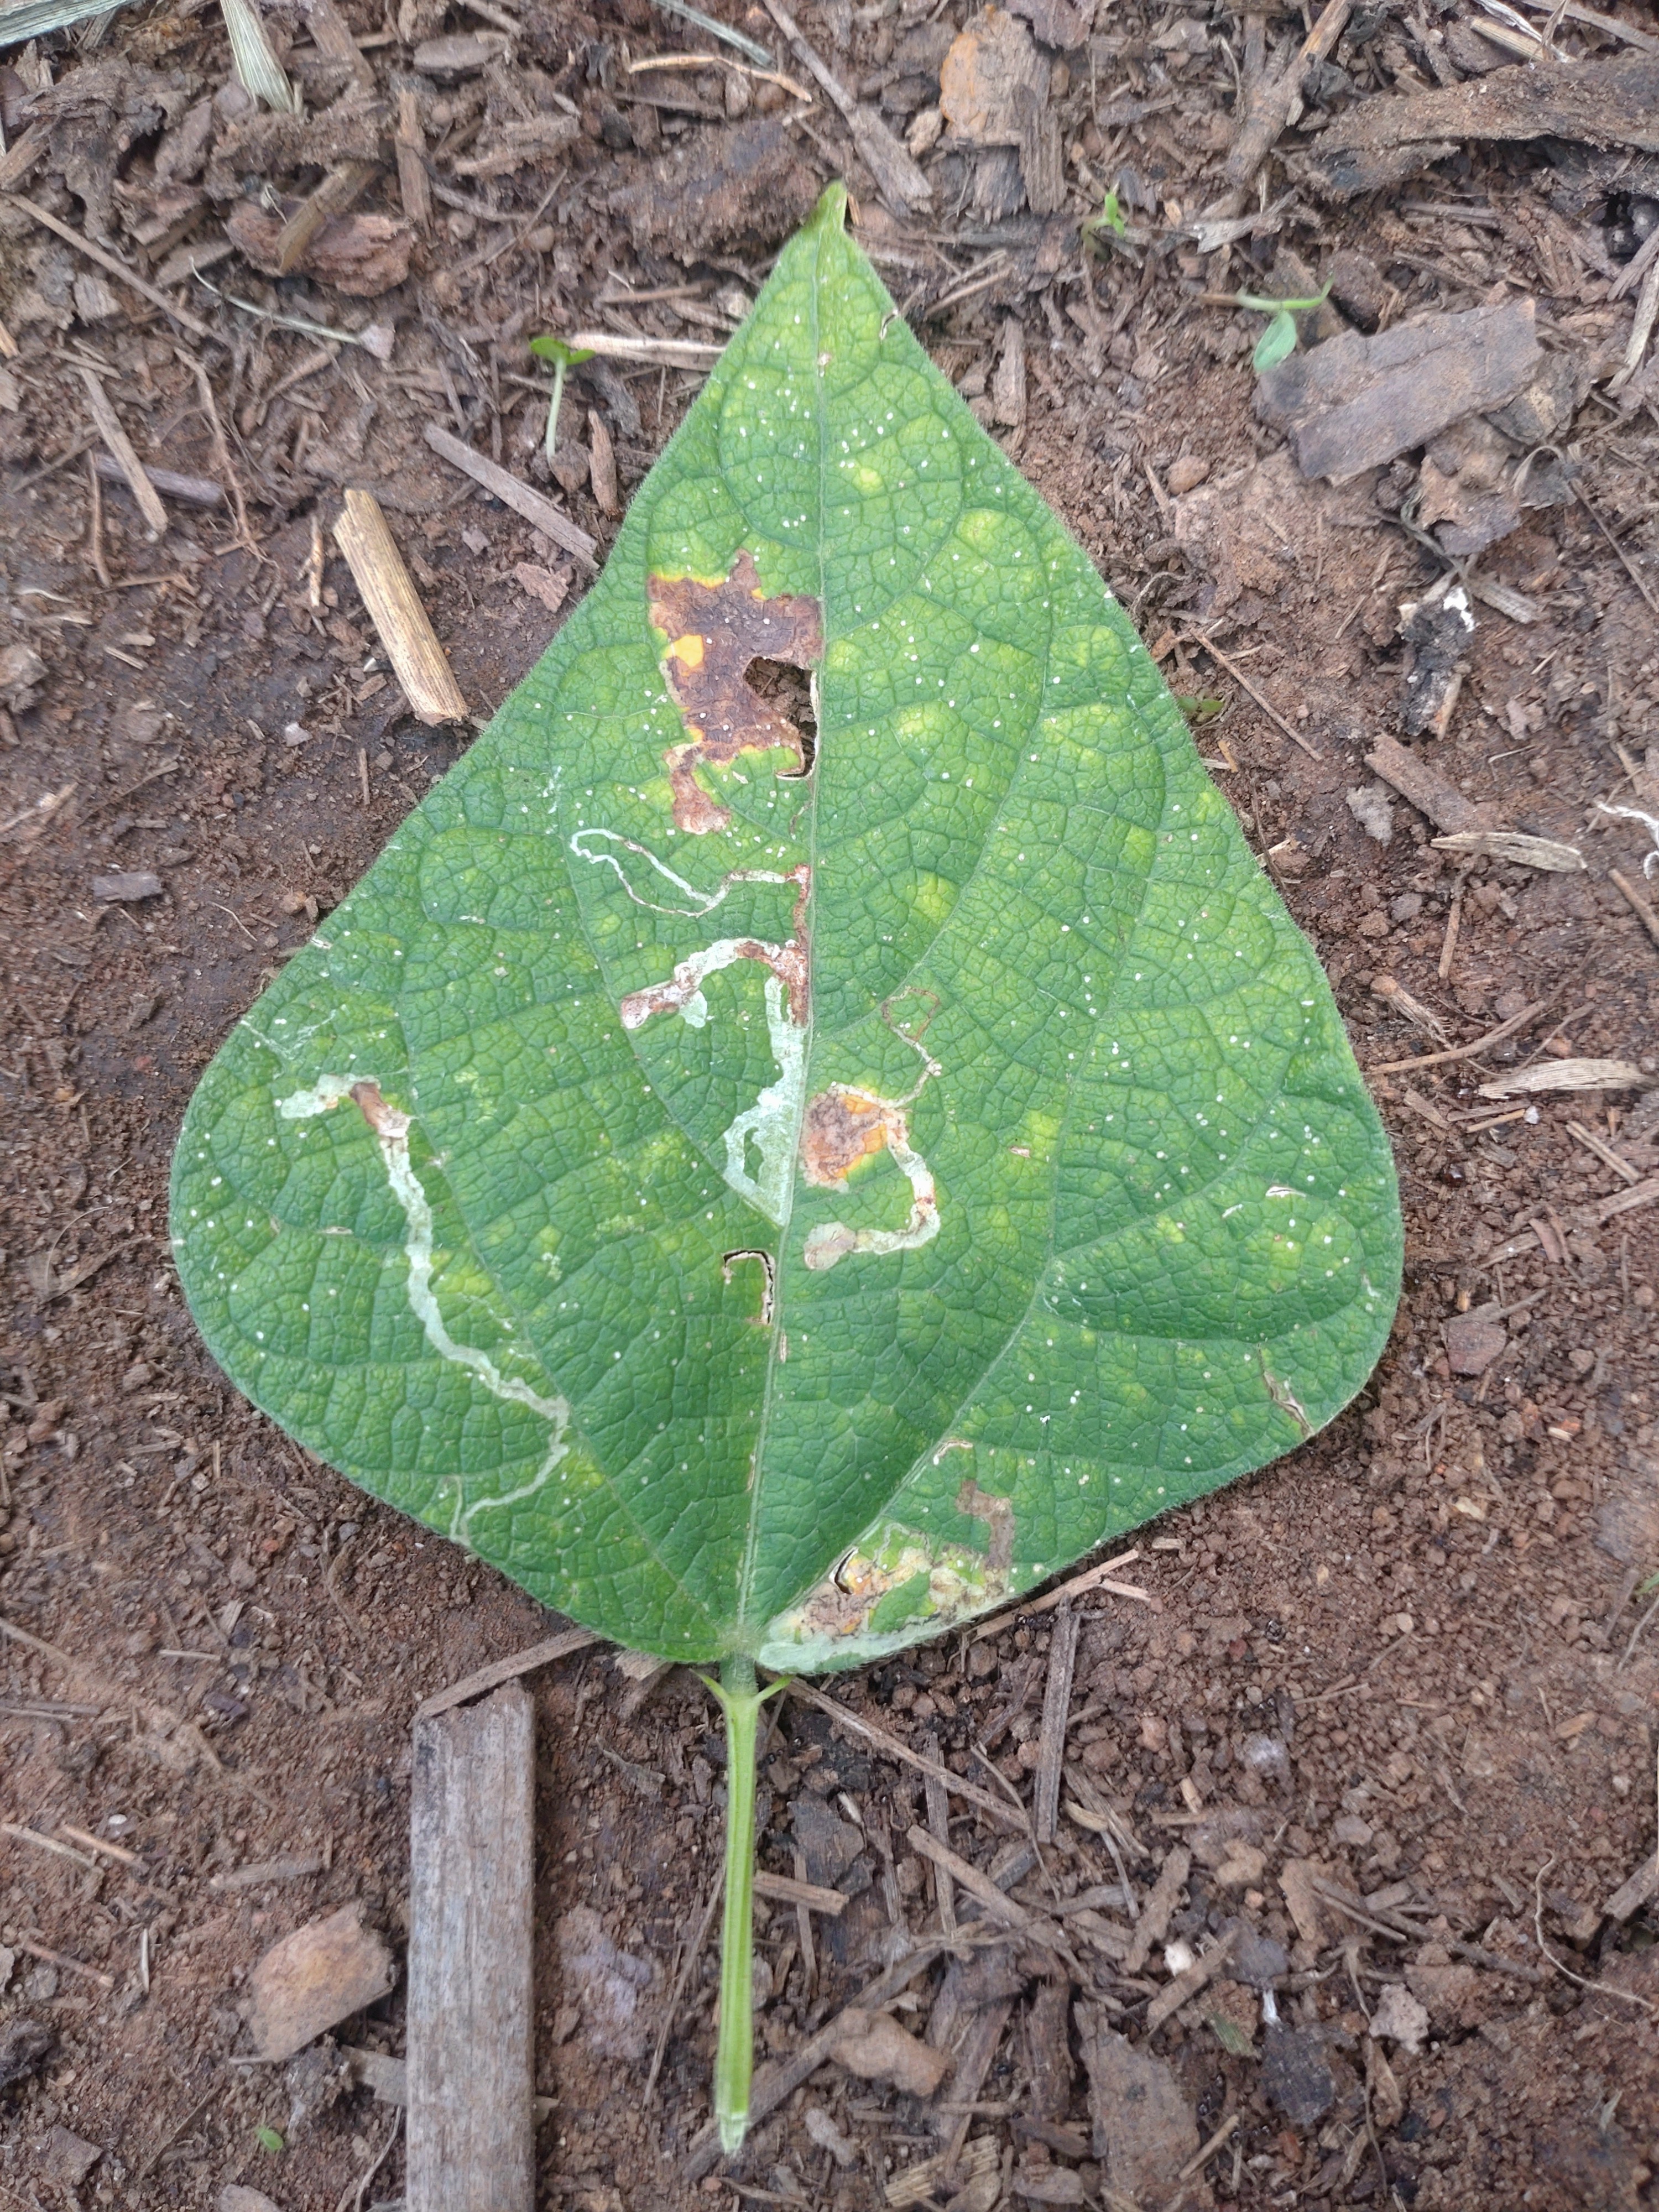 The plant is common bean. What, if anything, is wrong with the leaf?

anthracnose
